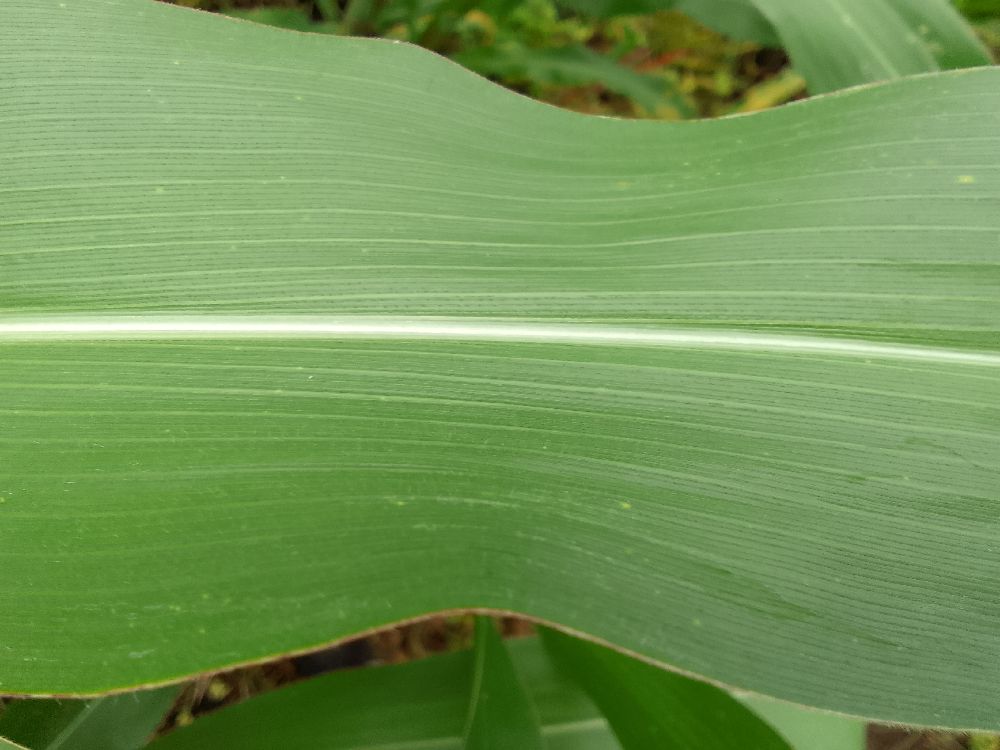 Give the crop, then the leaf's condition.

maize, healthy
